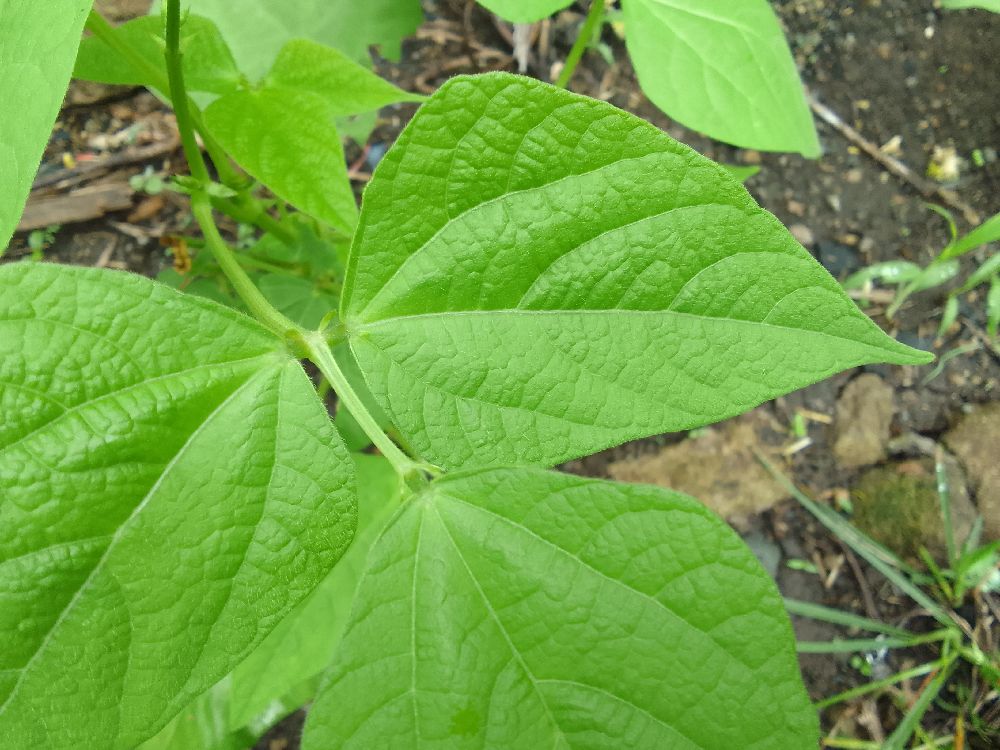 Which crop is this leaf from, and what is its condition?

common bean, healthy
